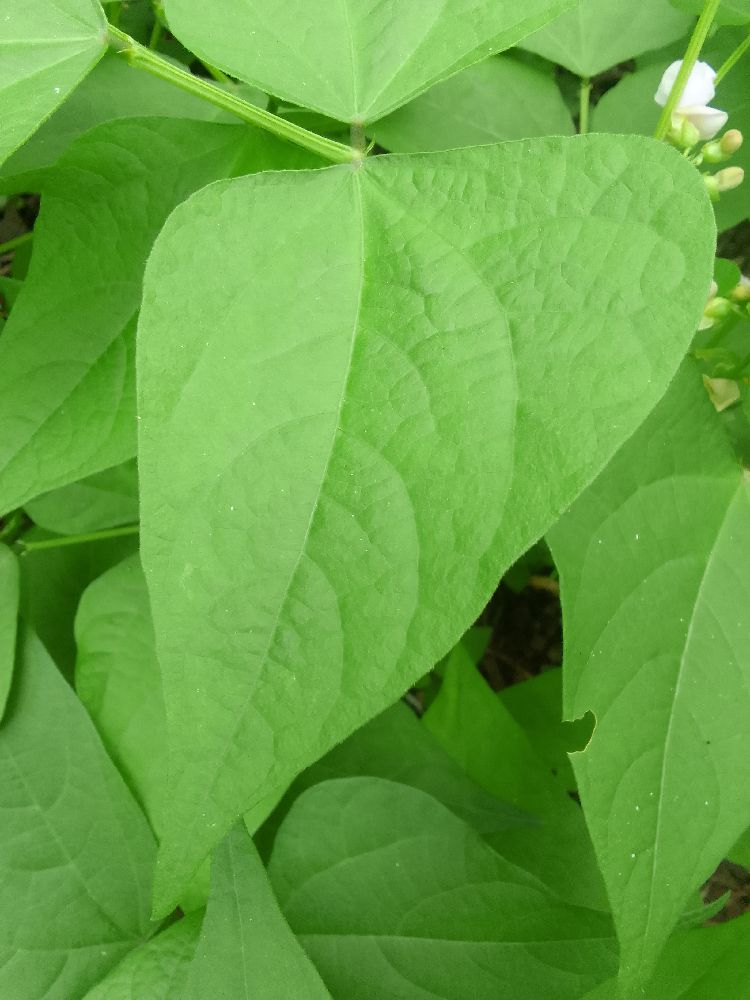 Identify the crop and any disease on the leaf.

common bean, healthy
